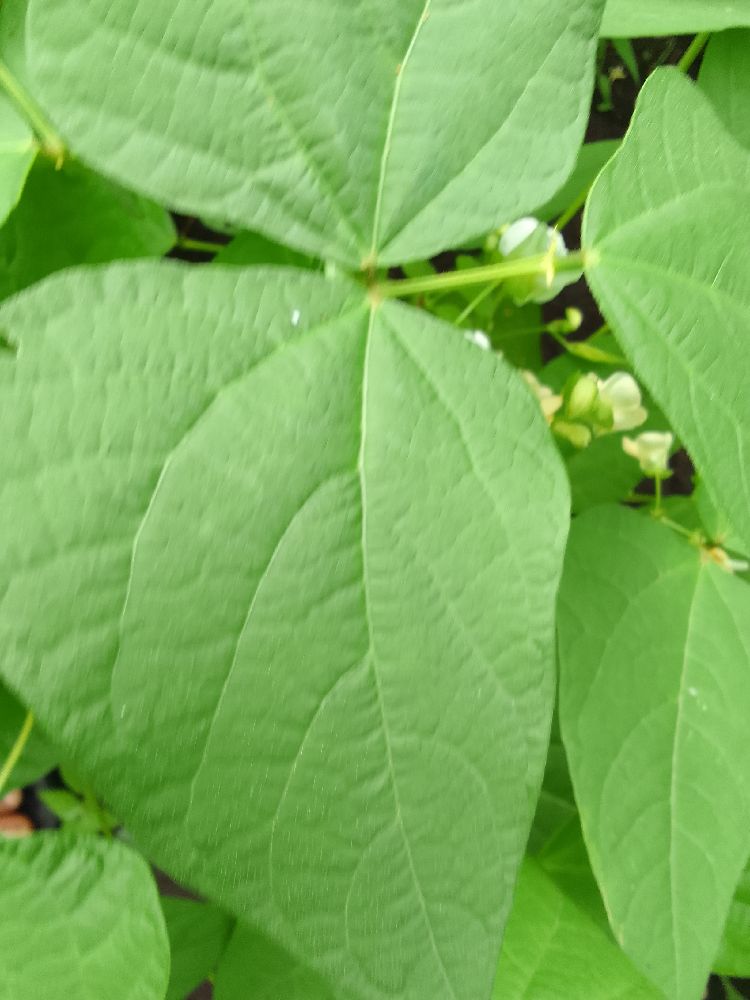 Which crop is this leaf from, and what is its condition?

common bean, healthy
